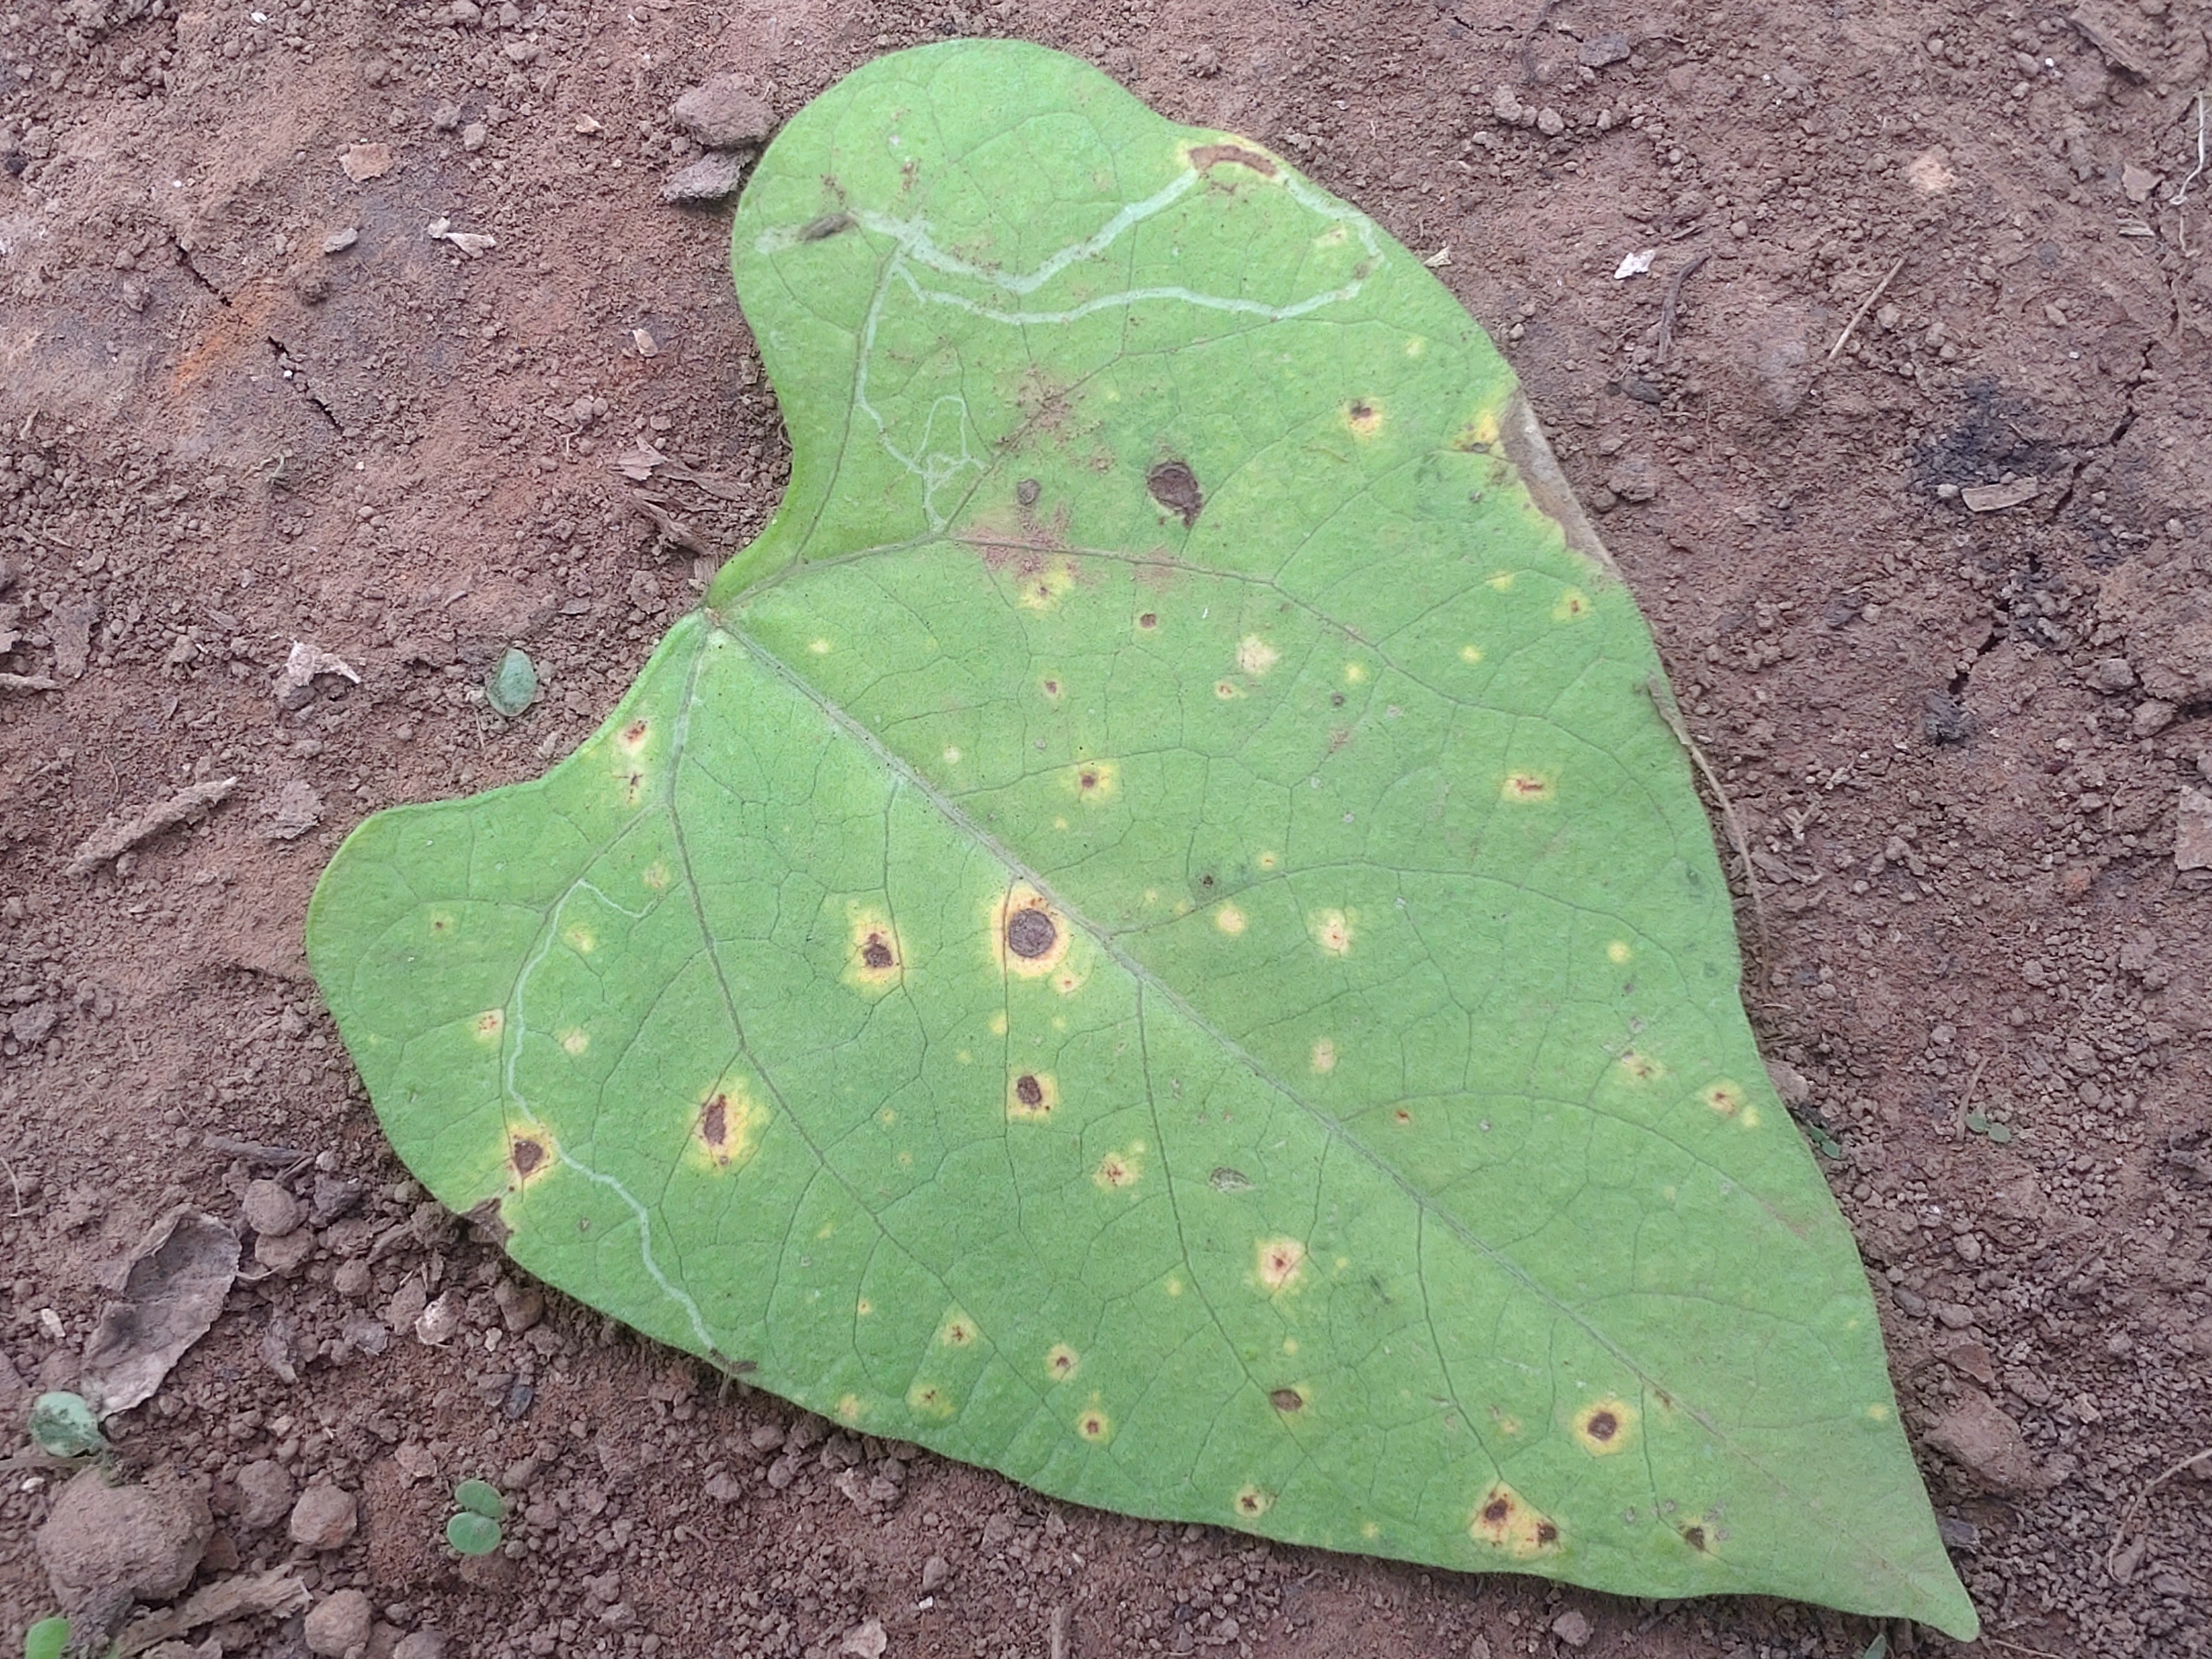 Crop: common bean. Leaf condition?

rust
